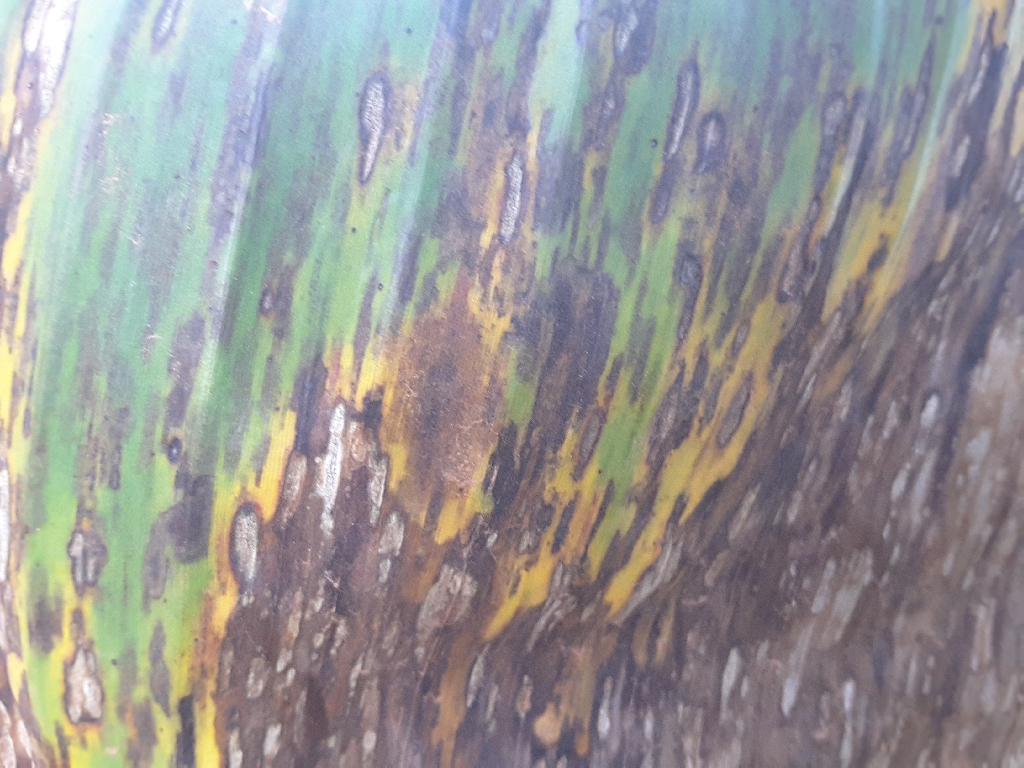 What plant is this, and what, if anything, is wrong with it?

banana, black sigatoka
